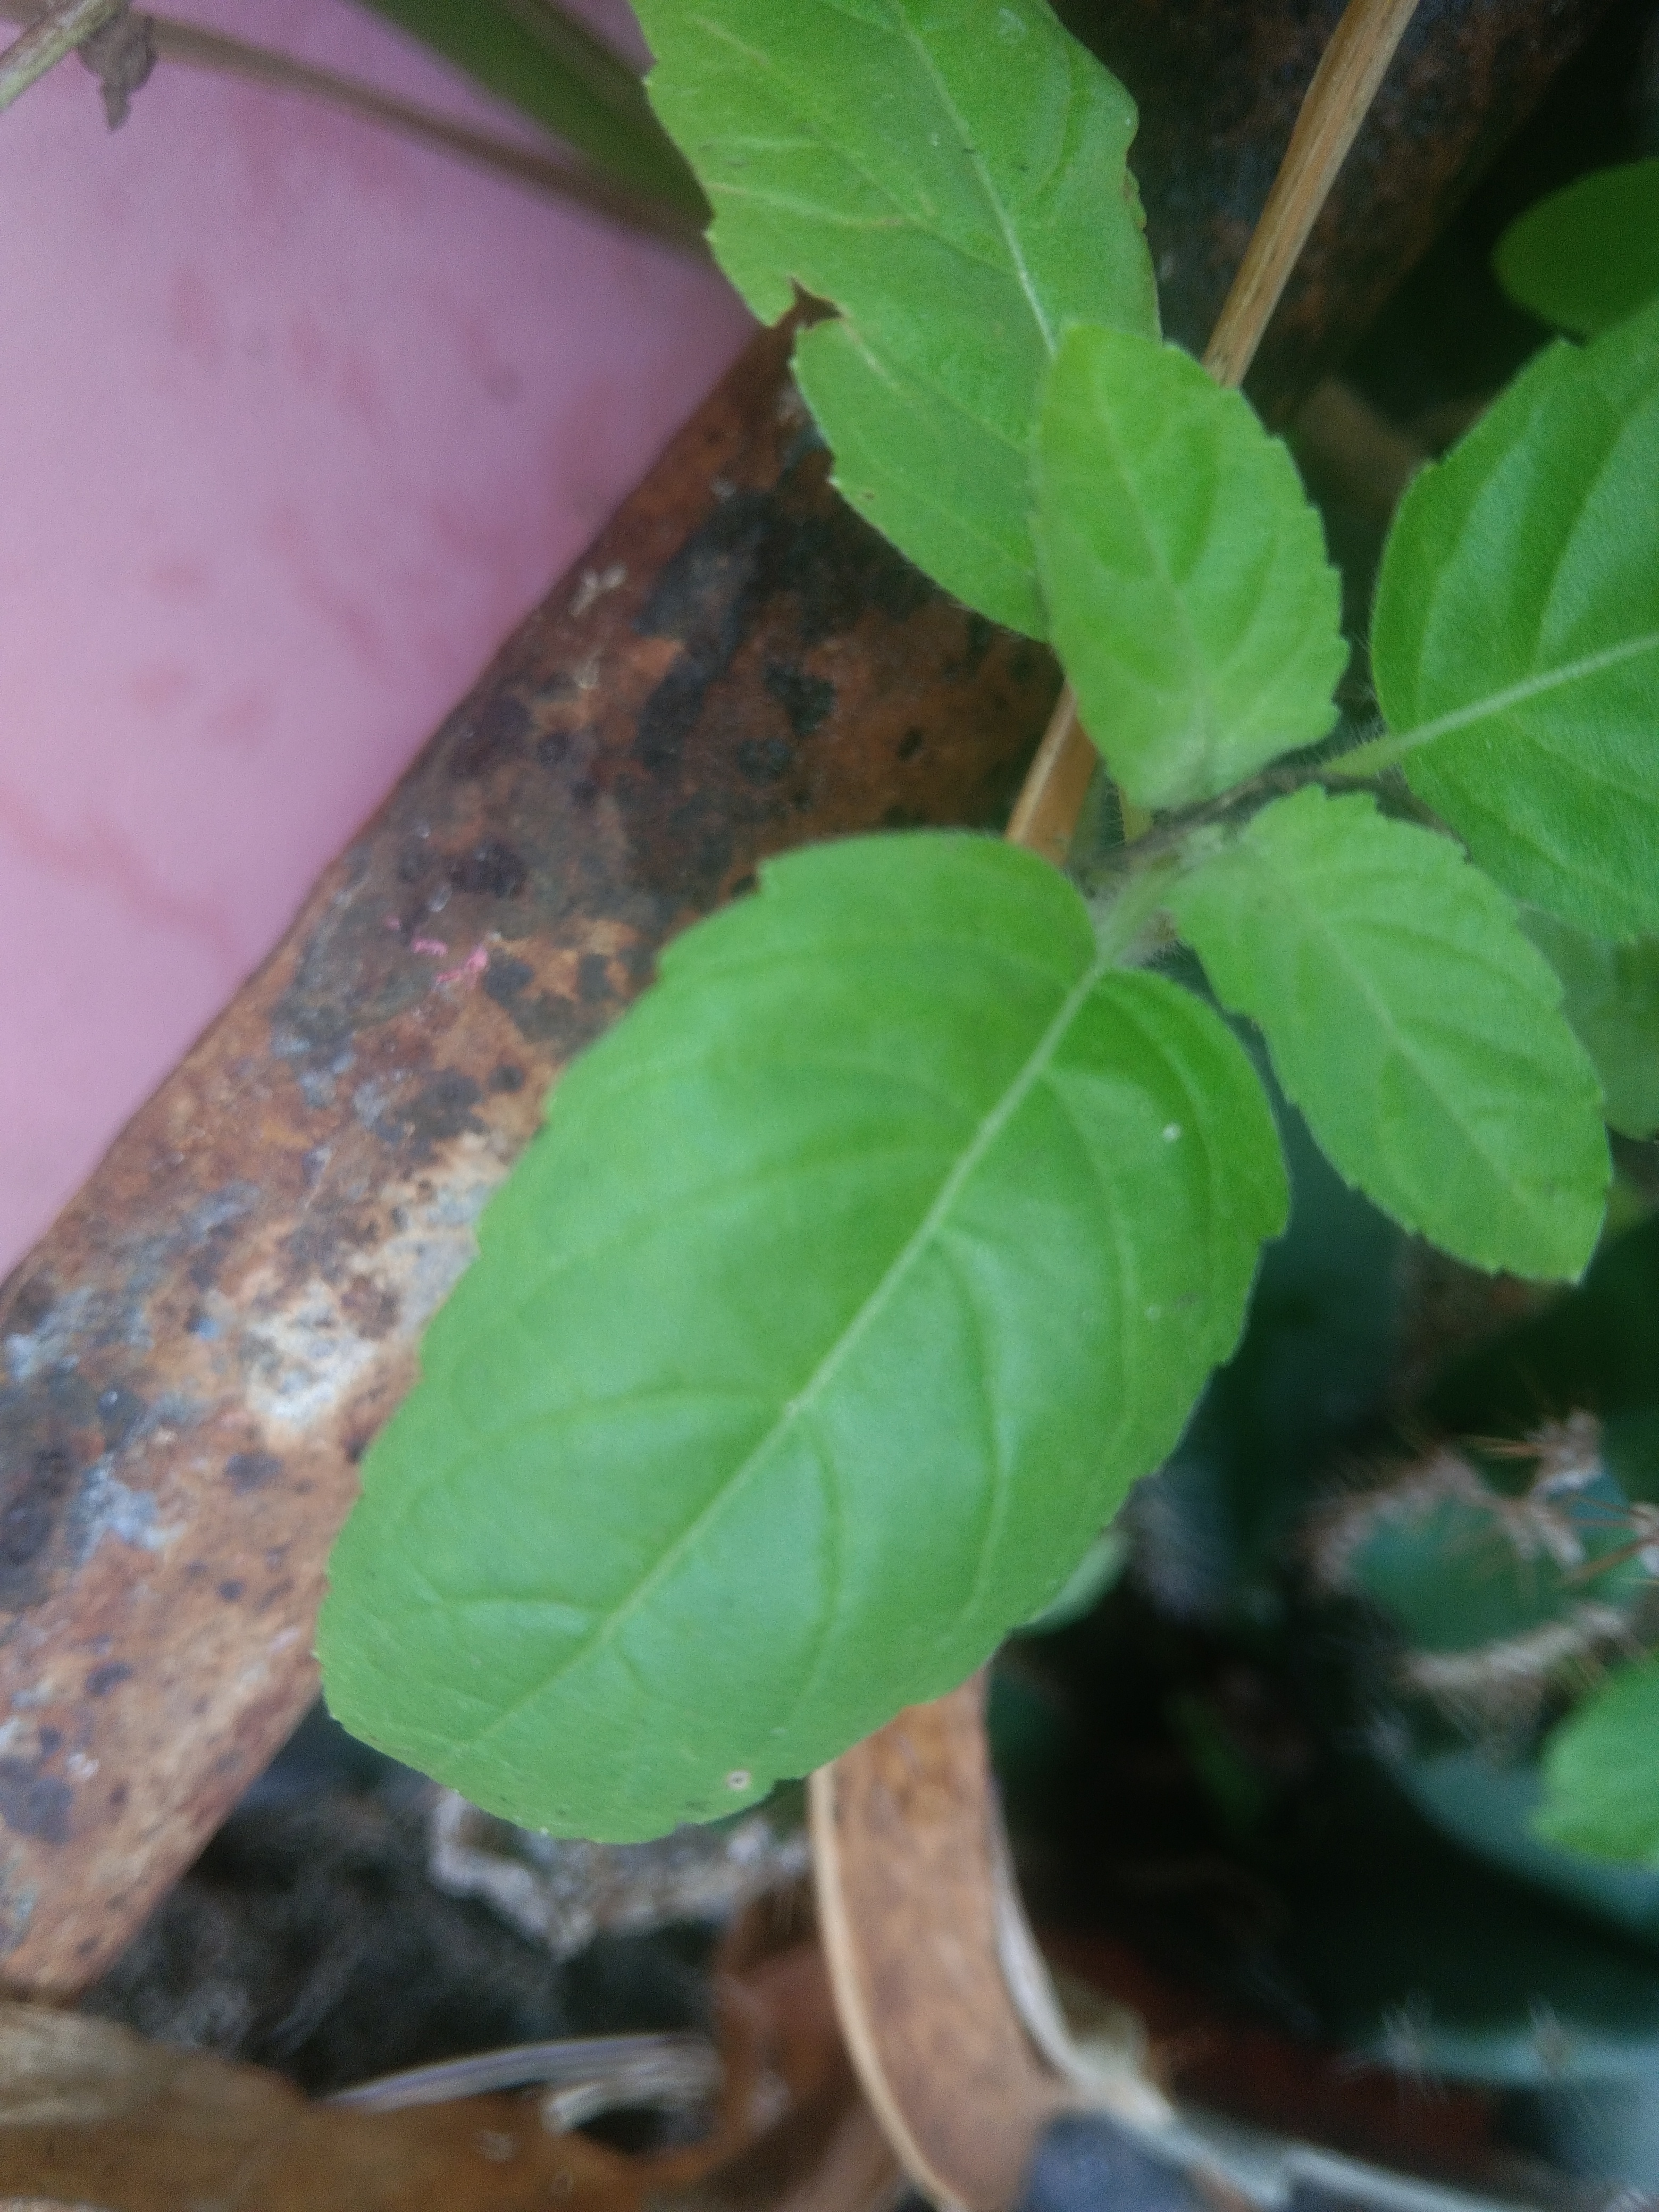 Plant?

tulshi
